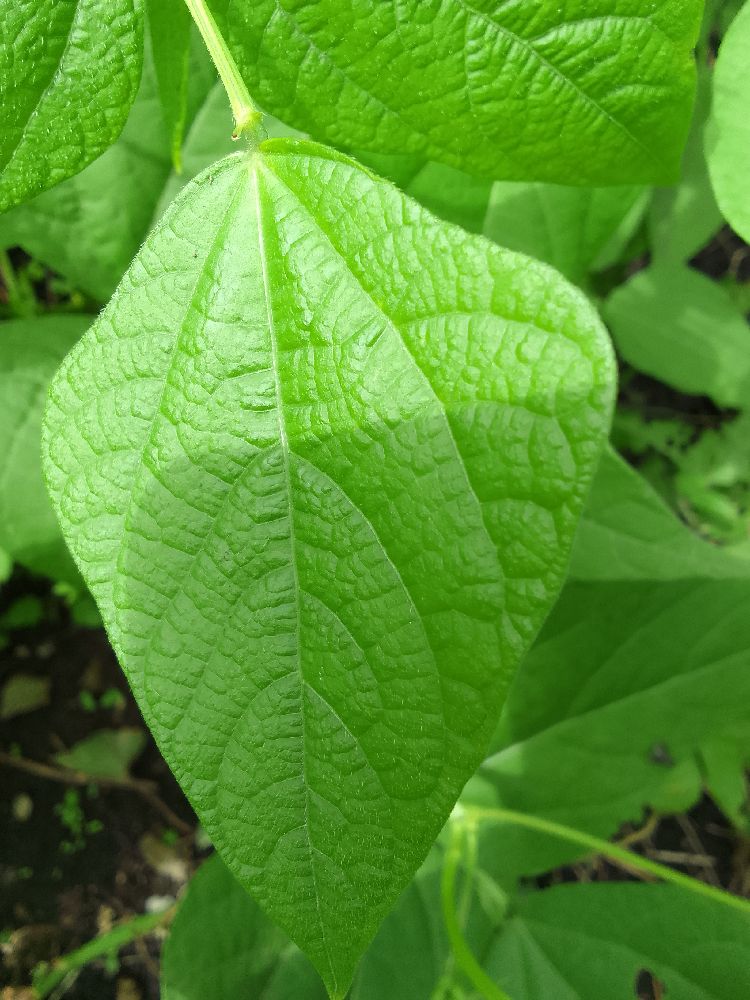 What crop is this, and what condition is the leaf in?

common bean, healthy
